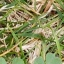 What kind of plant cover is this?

unstructured weed
